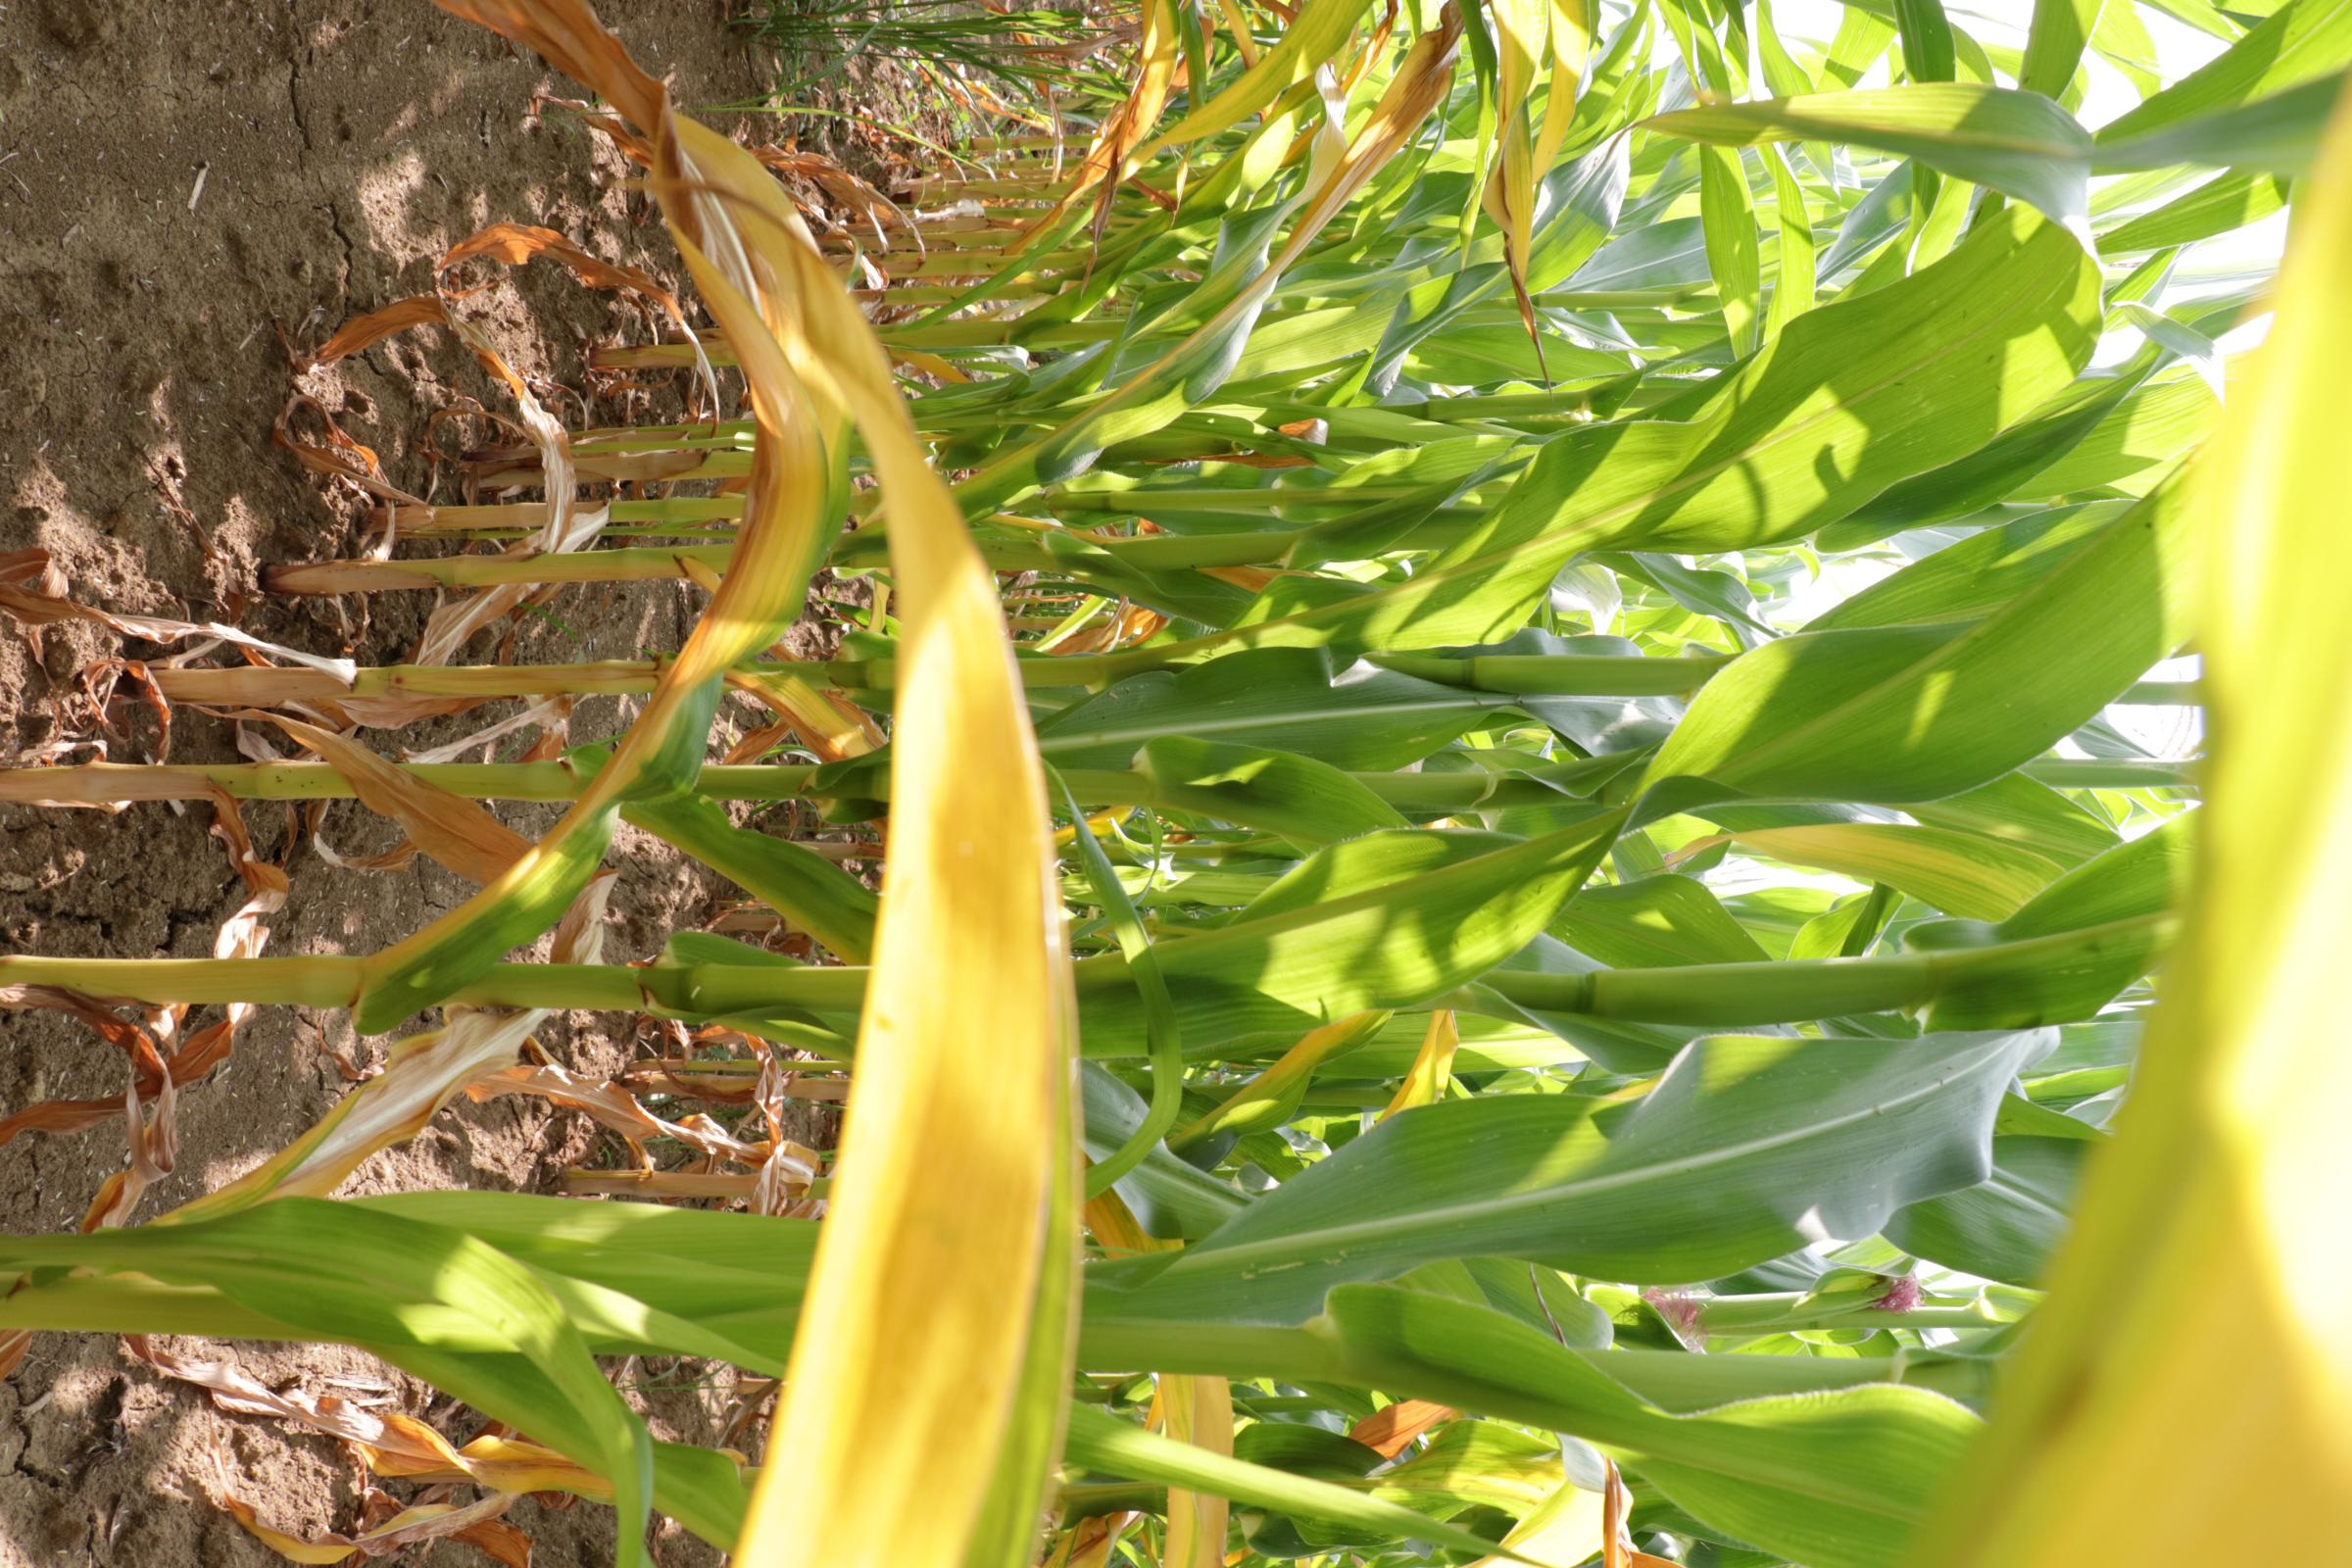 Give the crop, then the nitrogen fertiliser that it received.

maize, no added nitrogen
